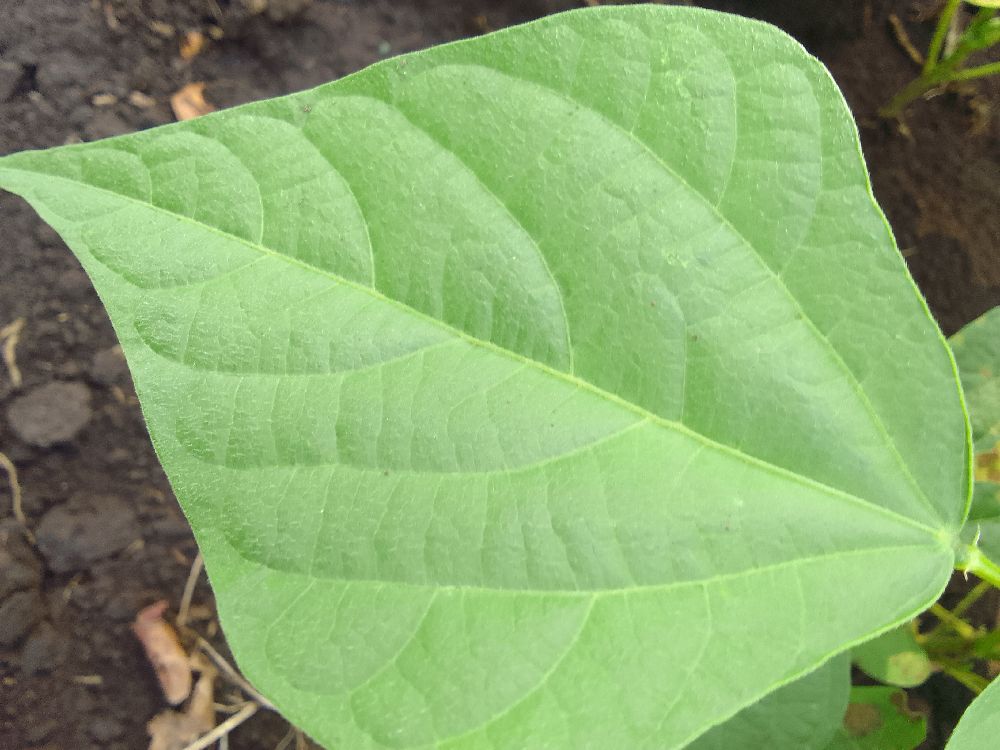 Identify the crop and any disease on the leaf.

common bean, healthy
